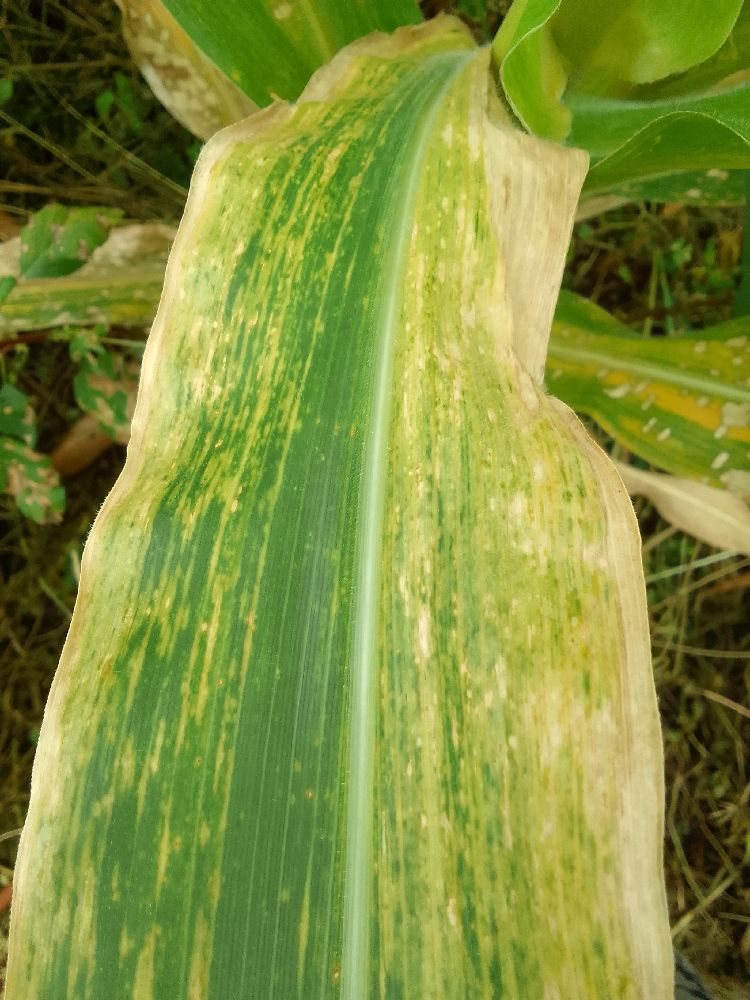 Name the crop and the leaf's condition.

maize, maize lethal necrosis
